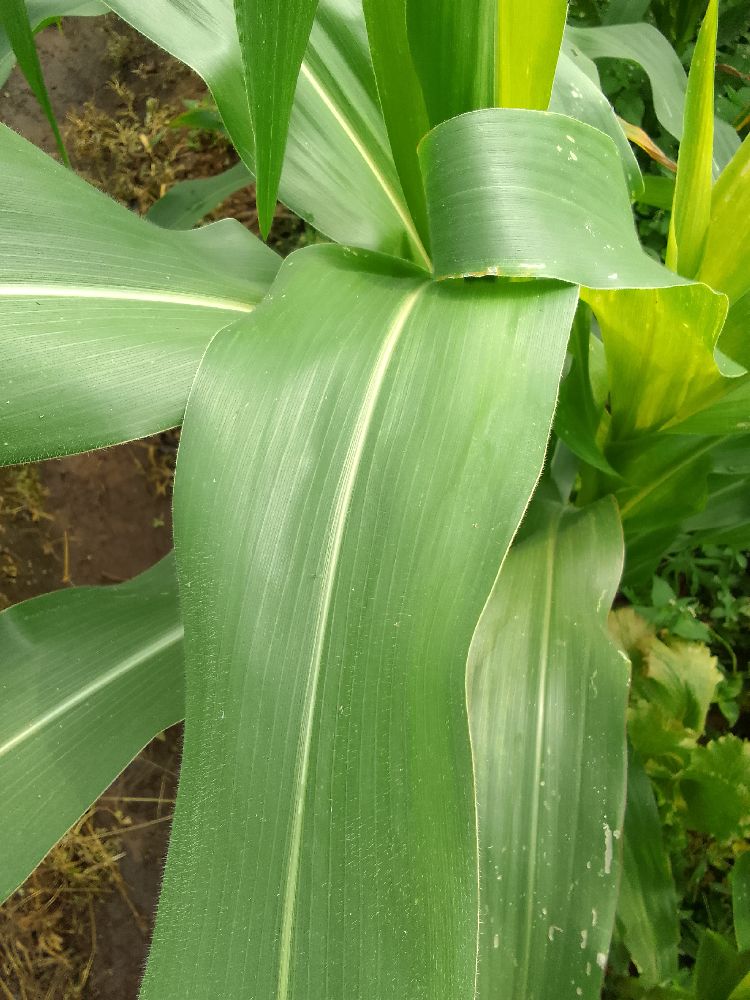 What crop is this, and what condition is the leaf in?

maize, healthy
